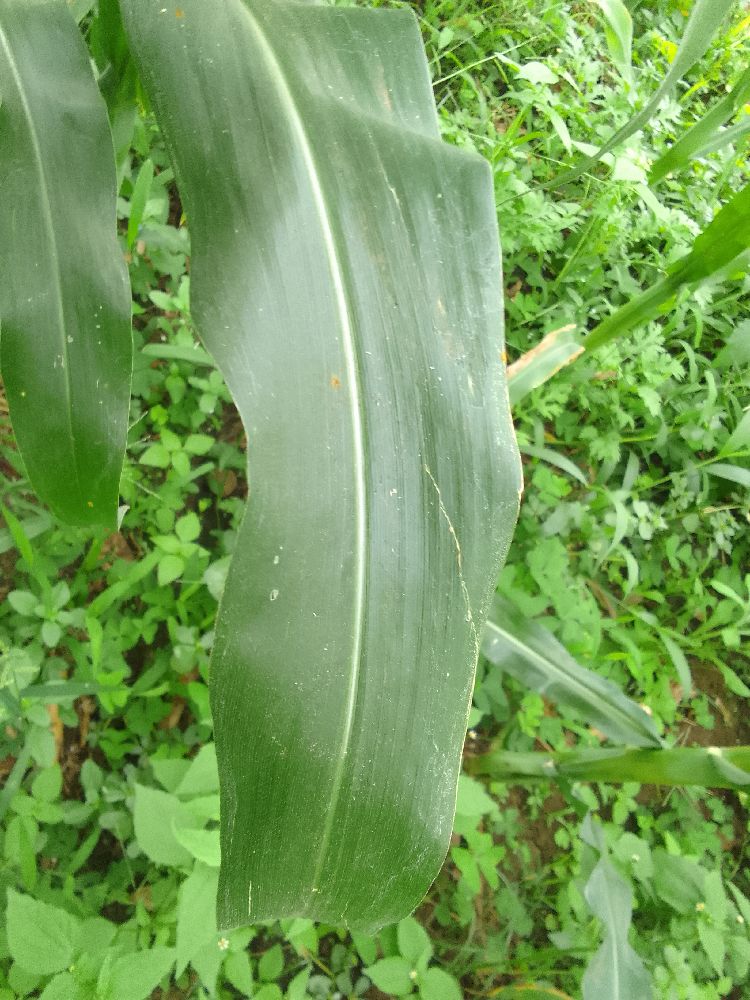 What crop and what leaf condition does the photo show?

maize, healthy
